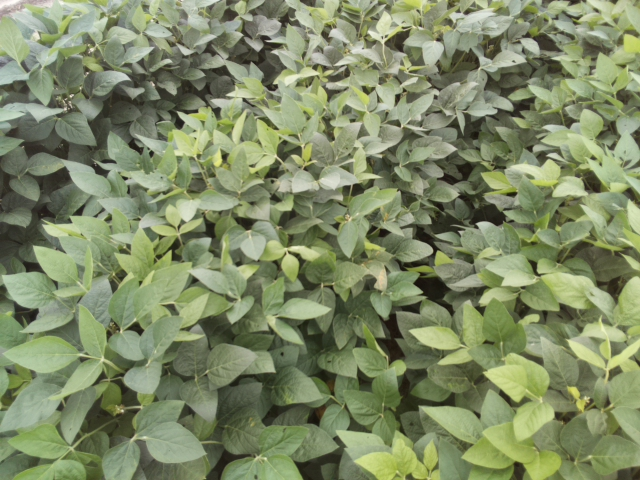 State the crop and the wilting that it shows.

soybean, leaves with no wilting
